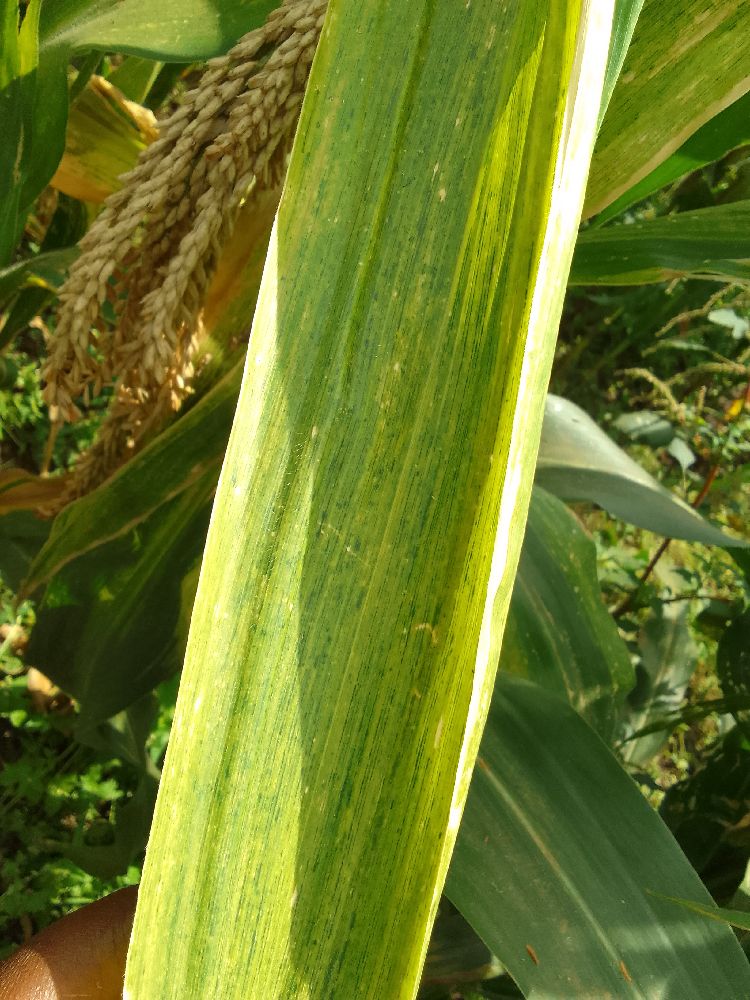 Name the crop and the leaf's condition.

maize, maize lethal necrosis
